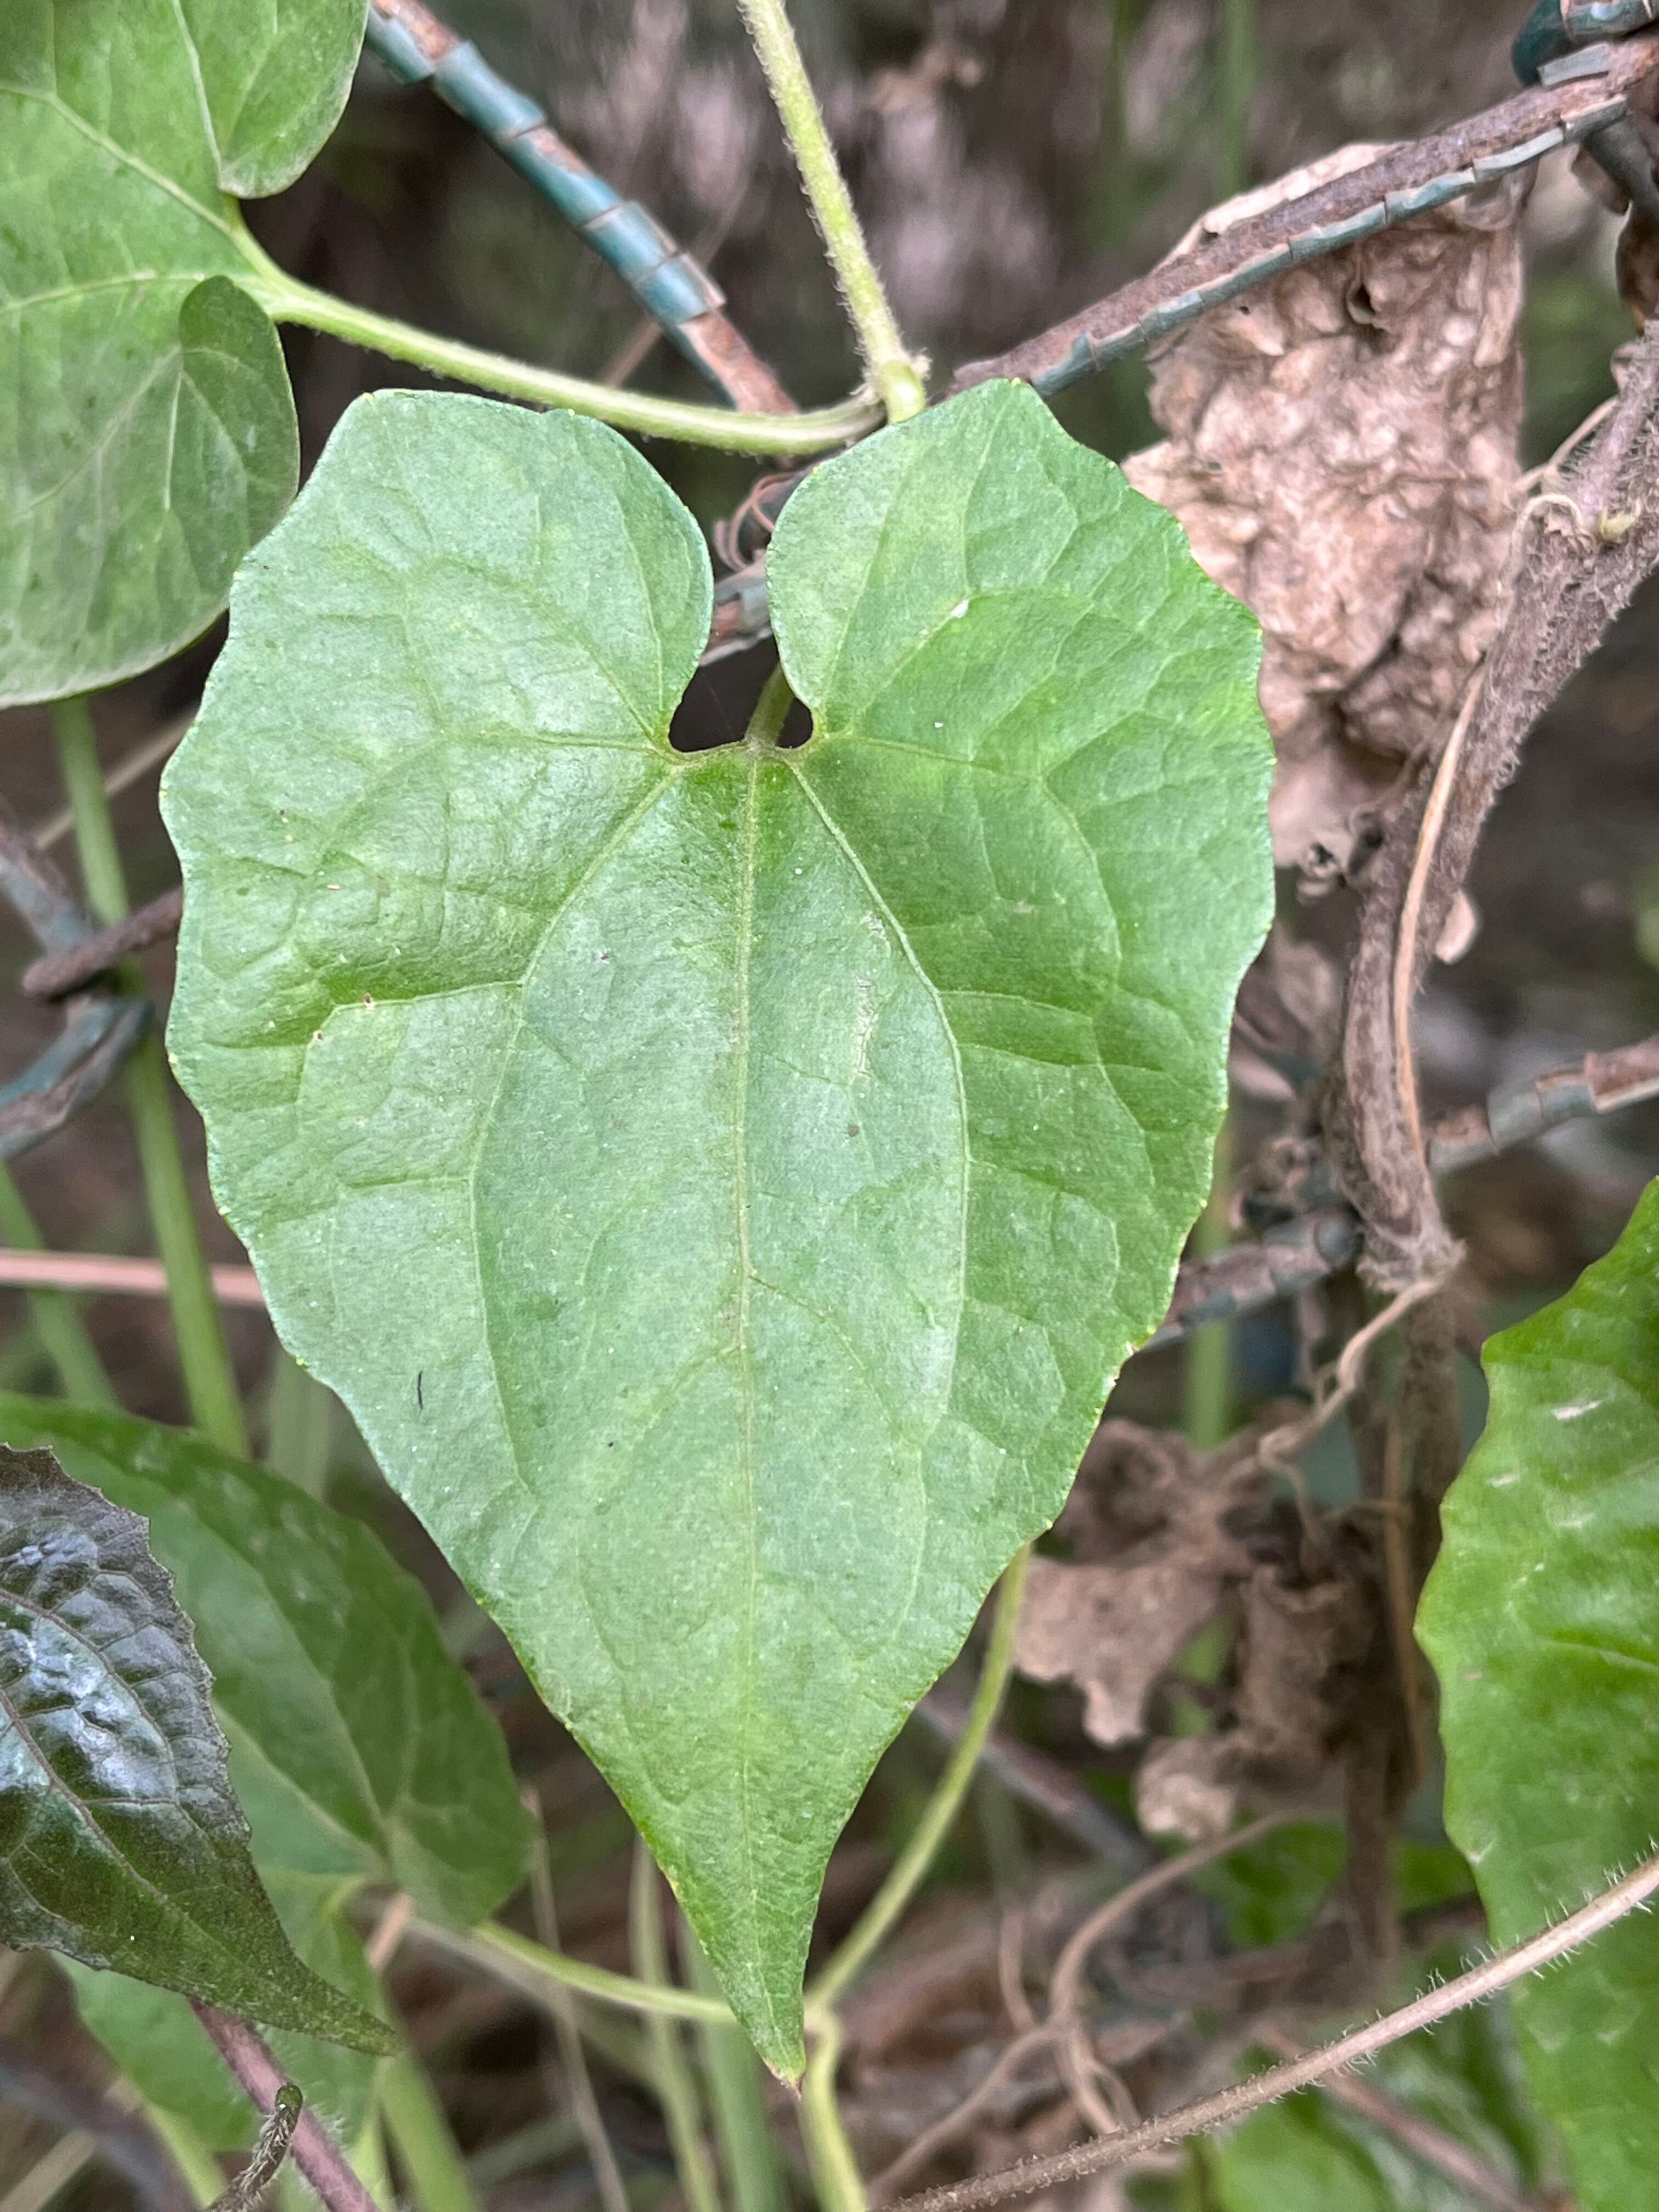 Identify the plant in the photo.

bitter vine
